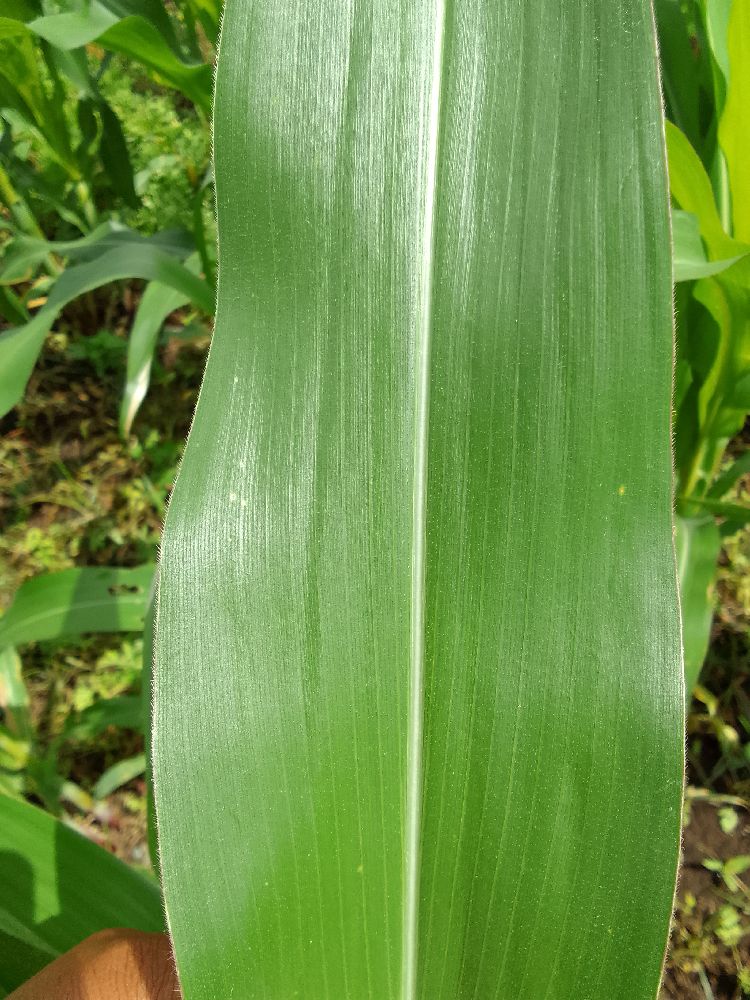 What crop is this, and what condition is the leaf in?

maize, healthy
